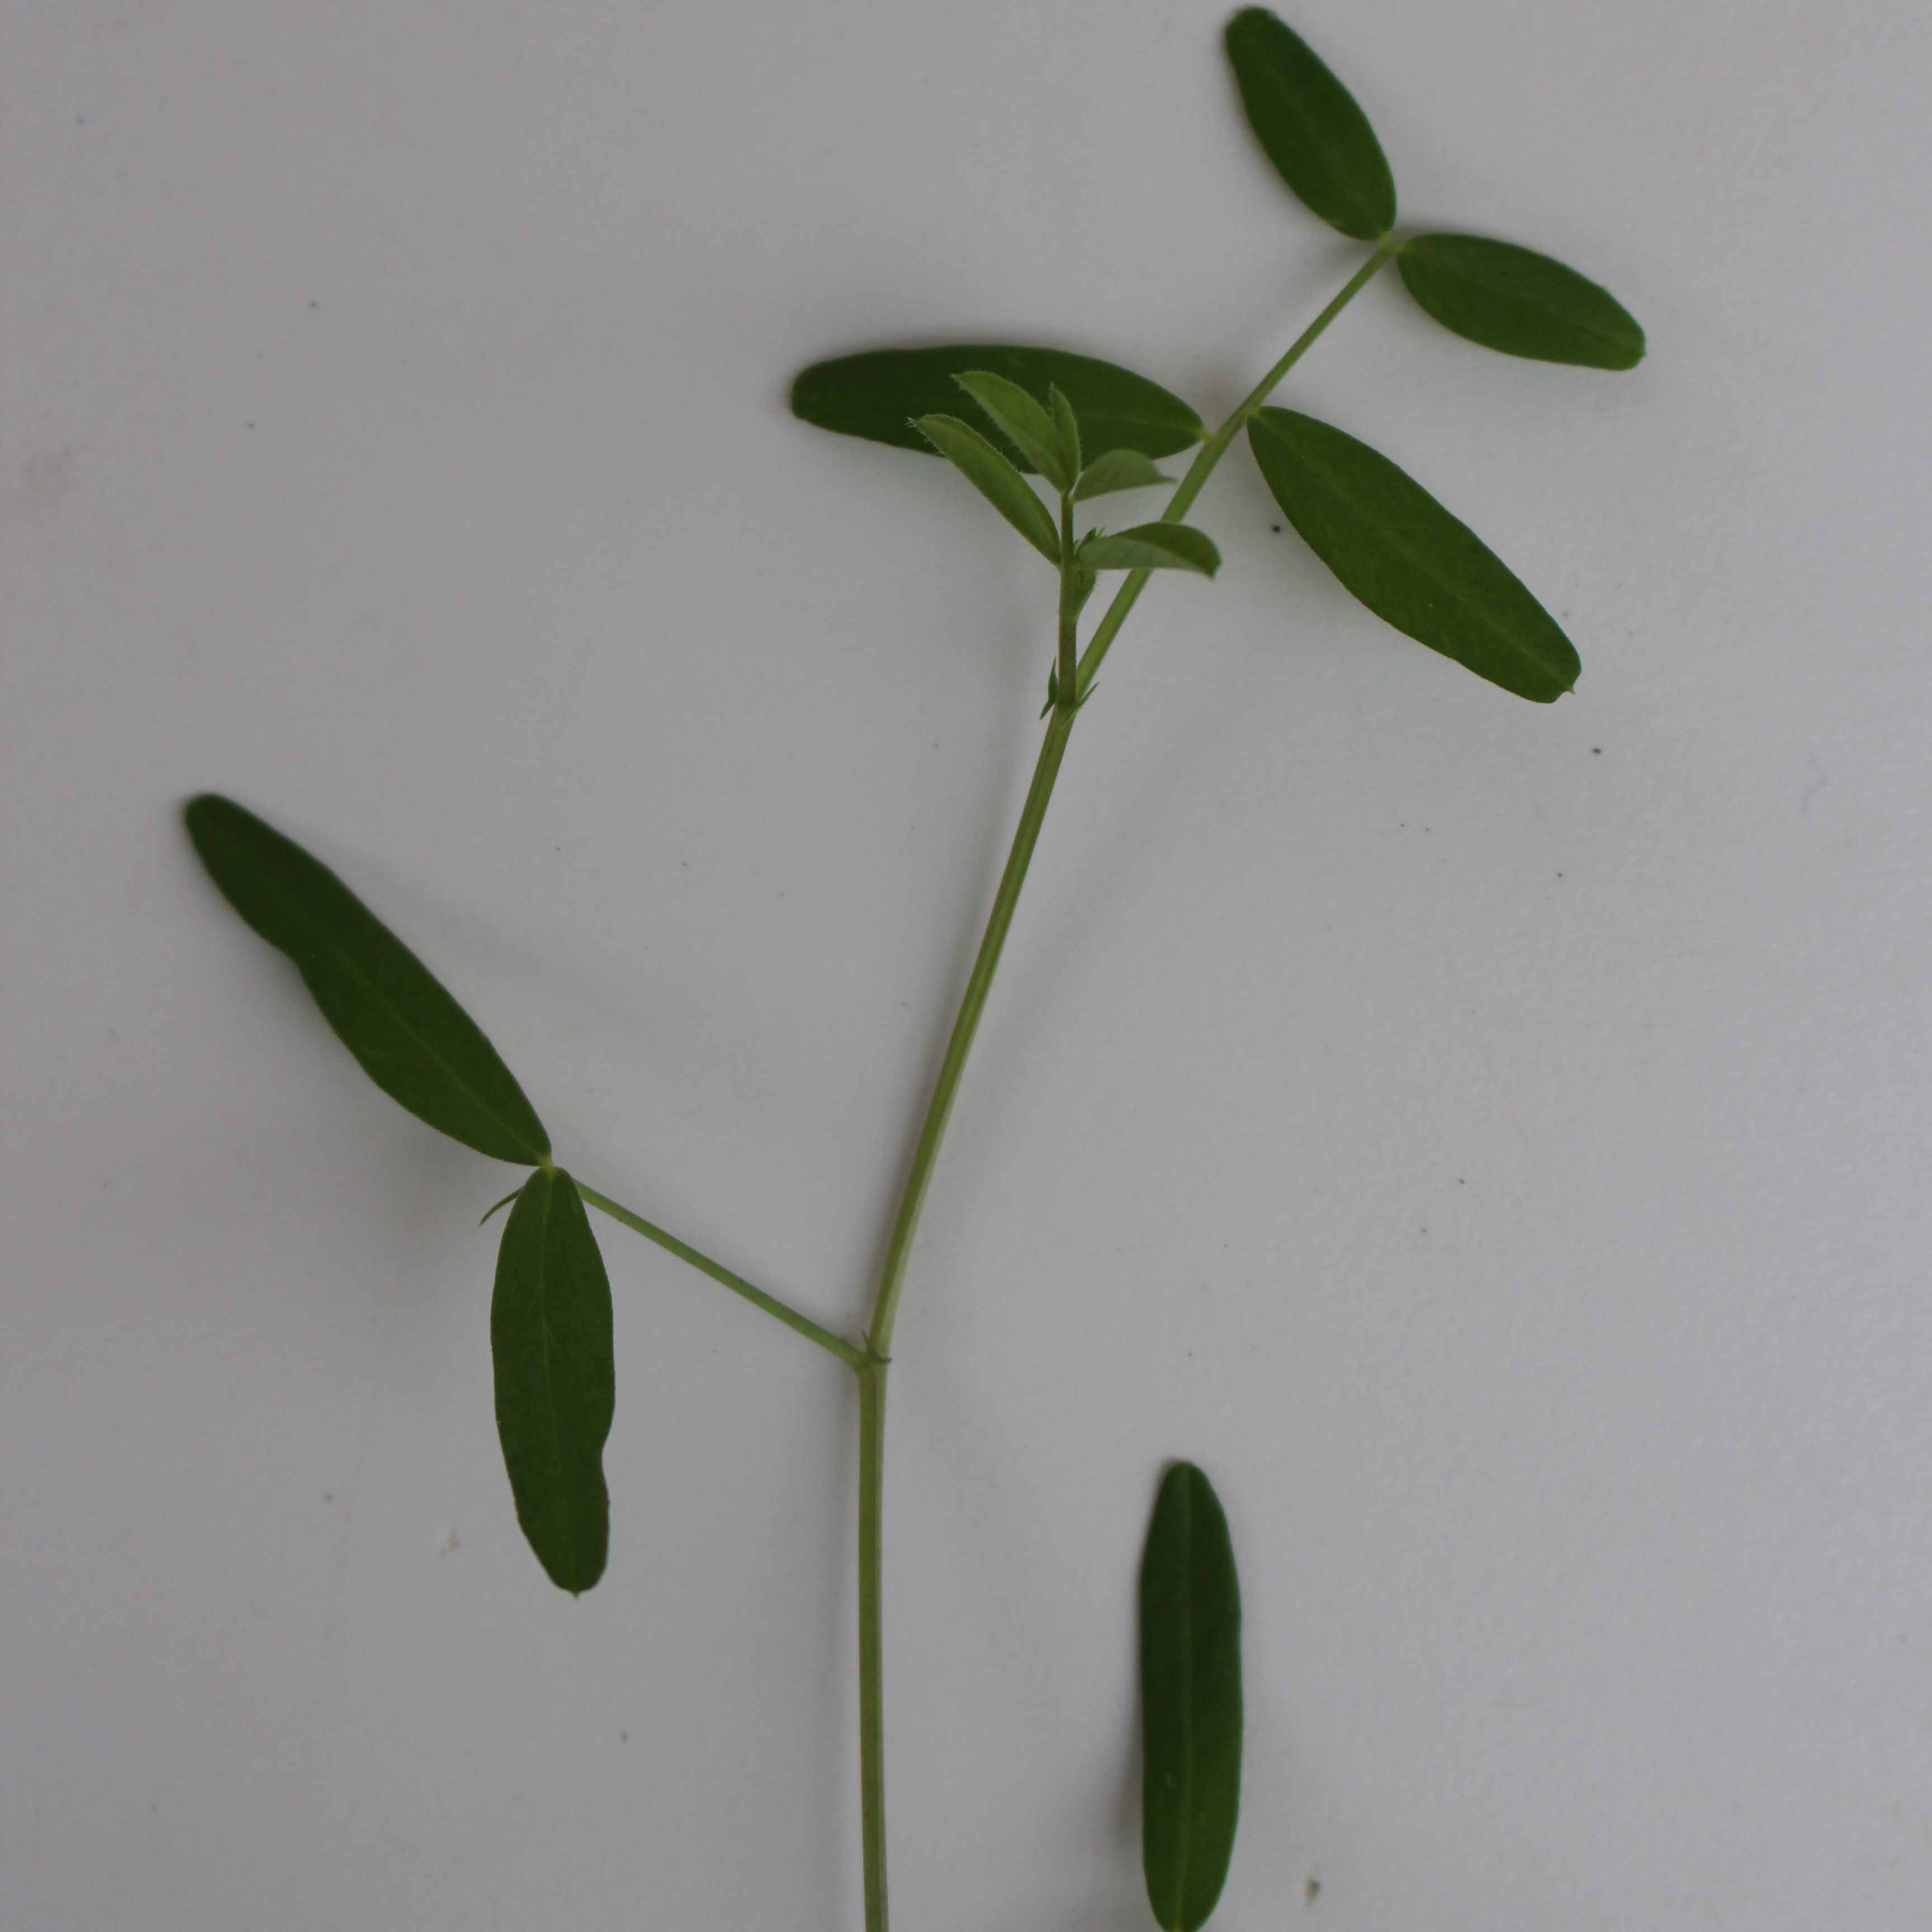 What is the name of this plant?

Vicia sativa
